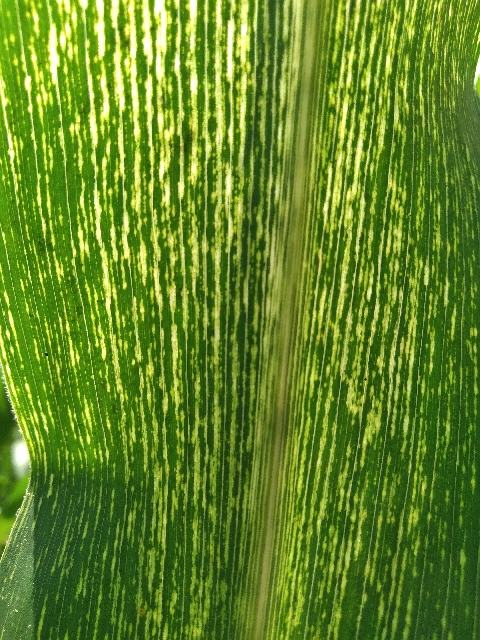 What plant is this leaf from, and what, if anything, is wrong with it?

maize, maize streak virus
